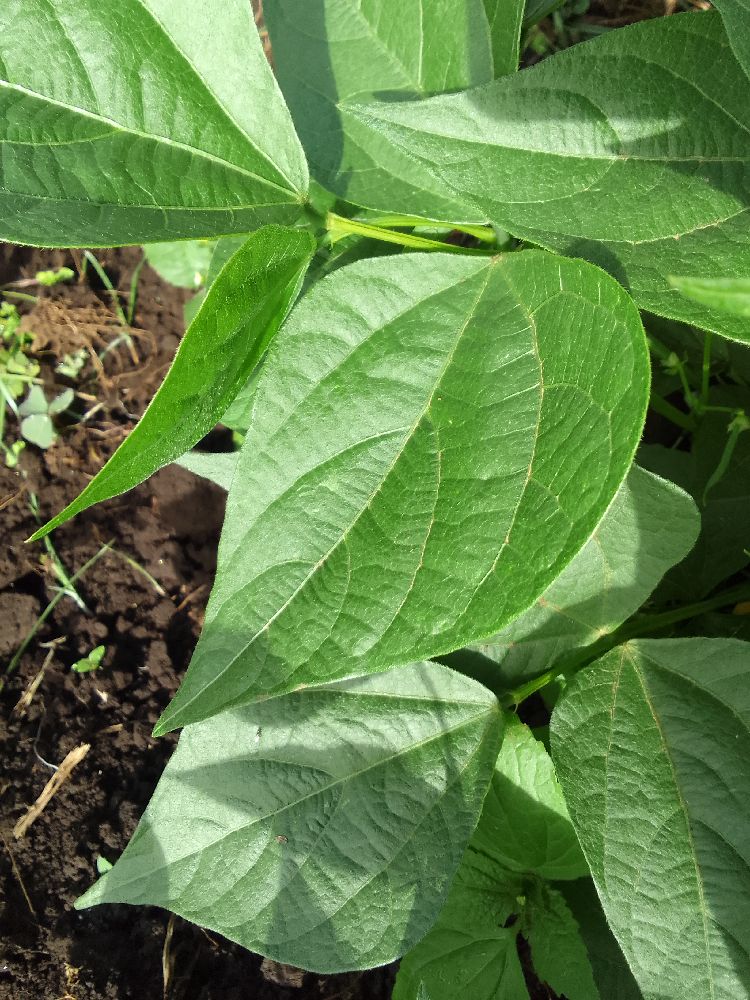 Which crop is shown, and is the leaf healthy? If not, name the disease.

common bean, healthy
